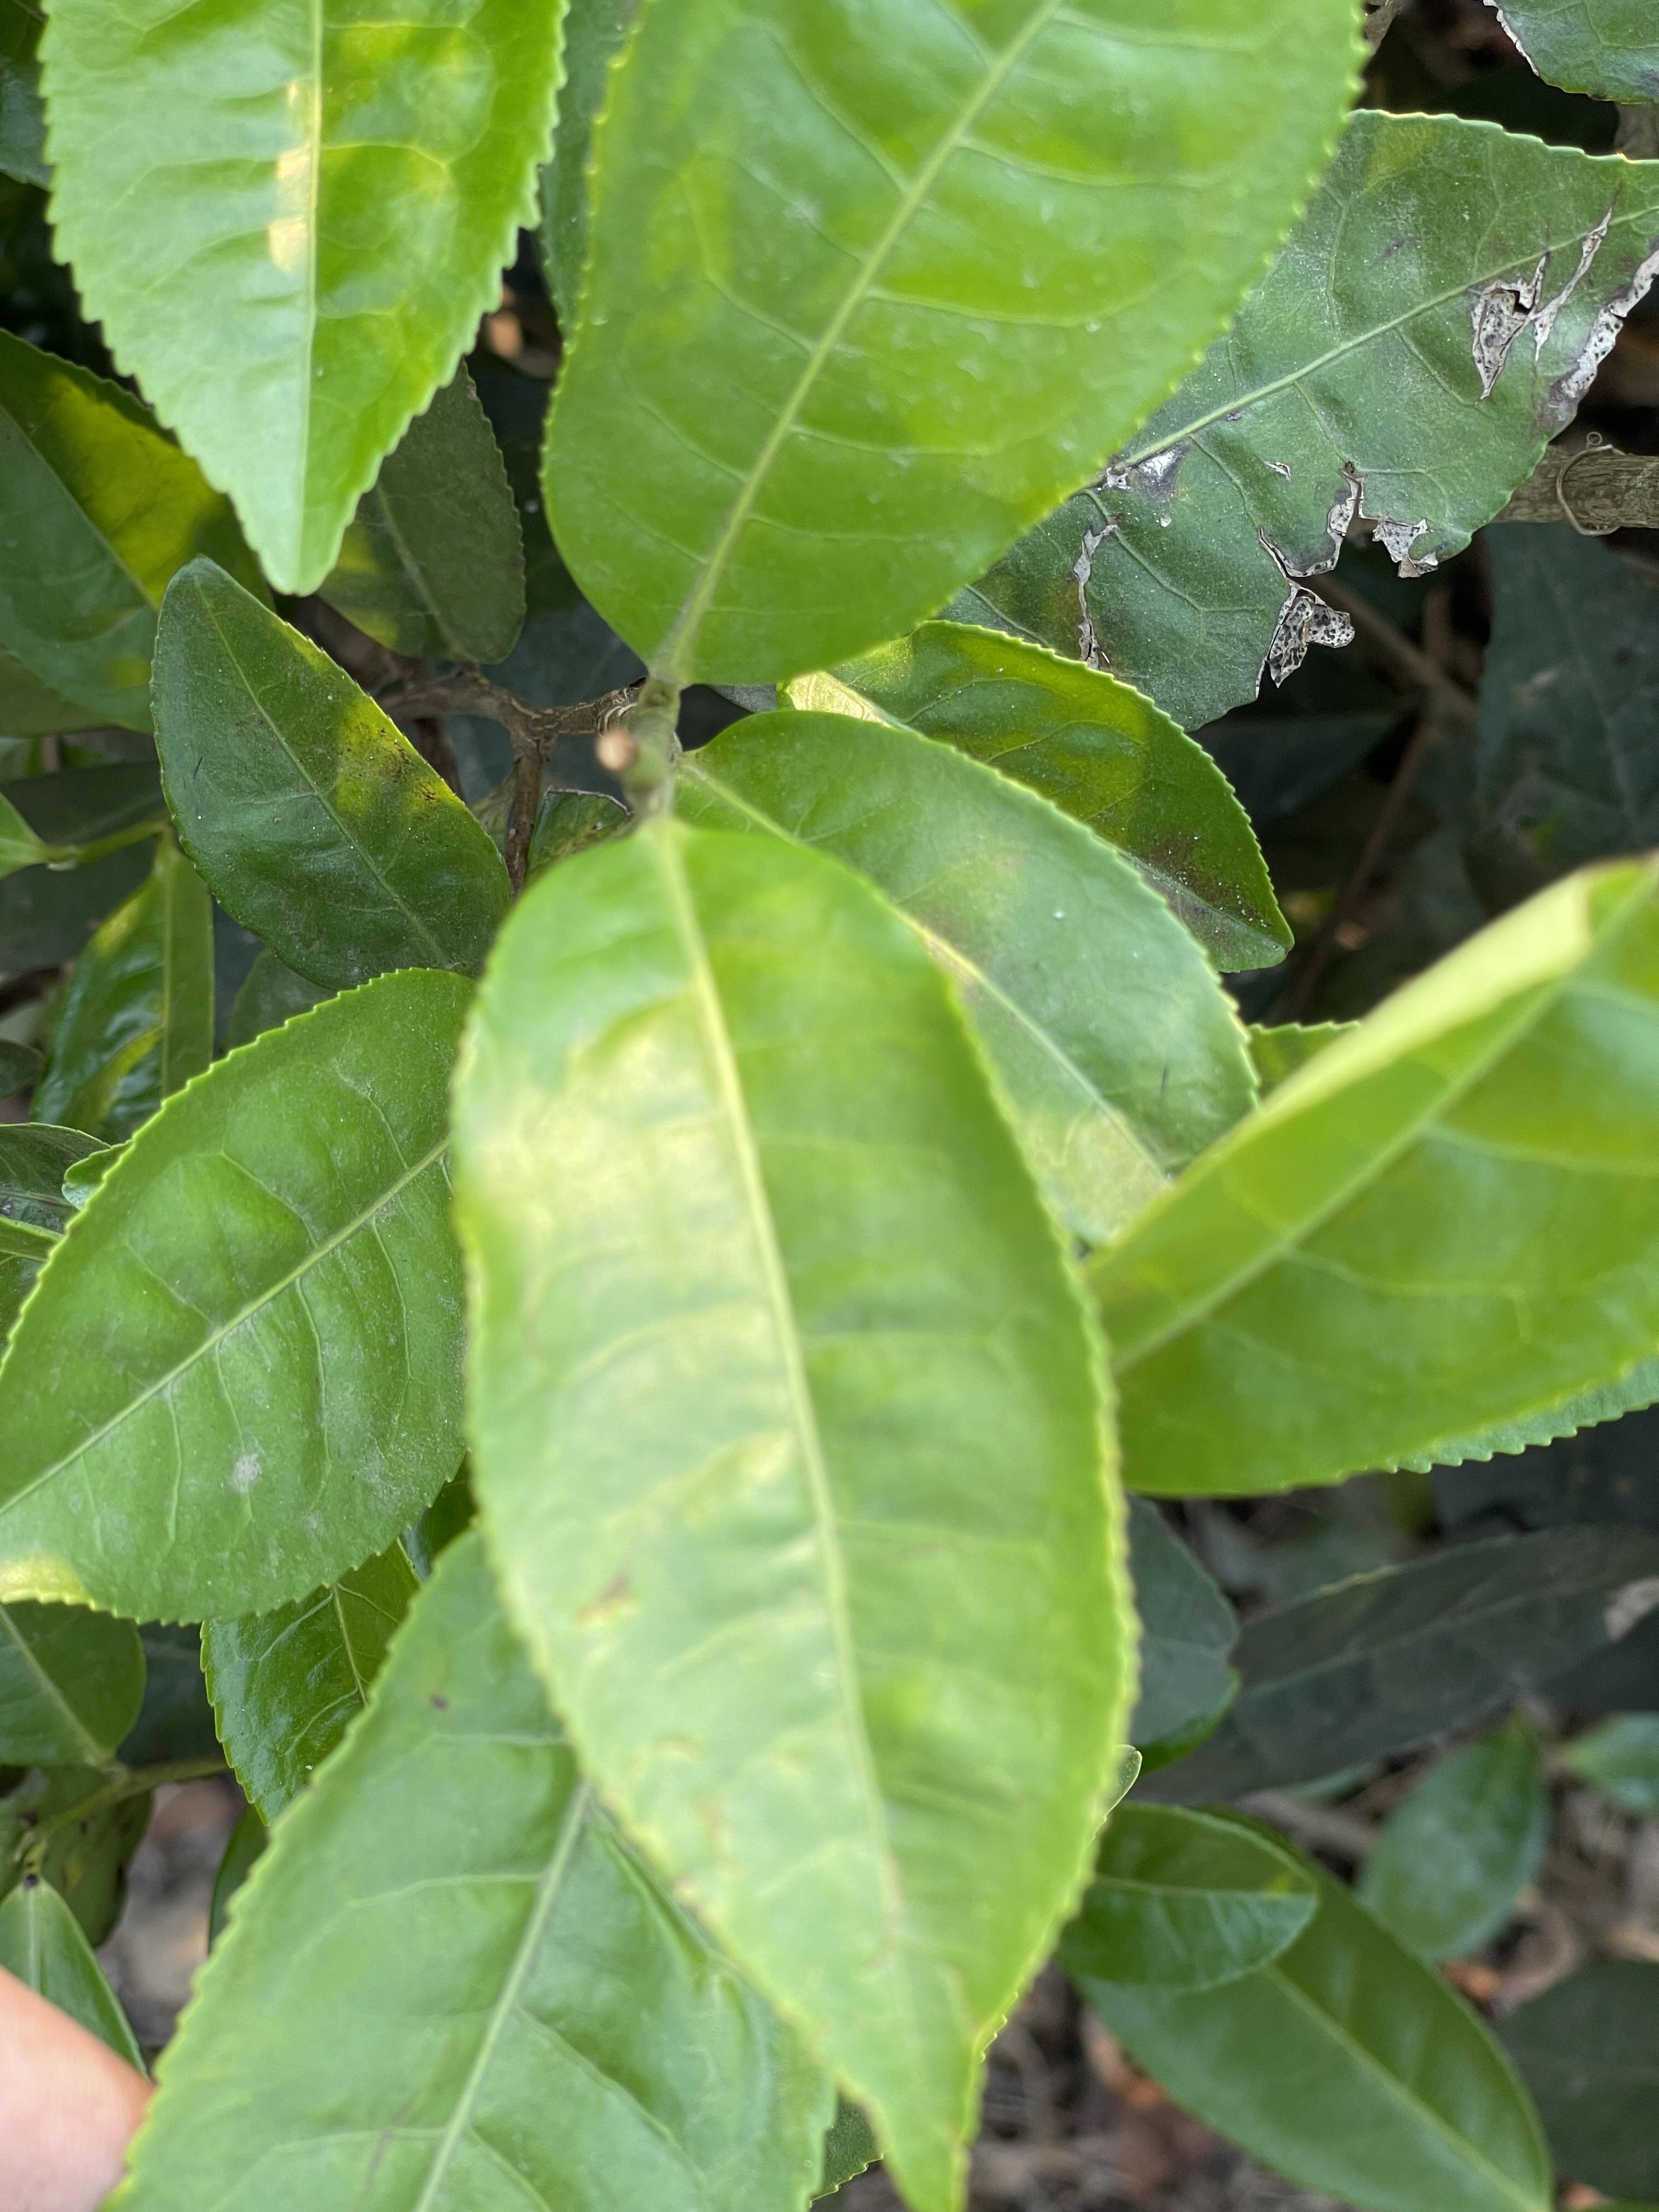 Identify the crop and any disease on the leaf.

tea, healthy leaf
